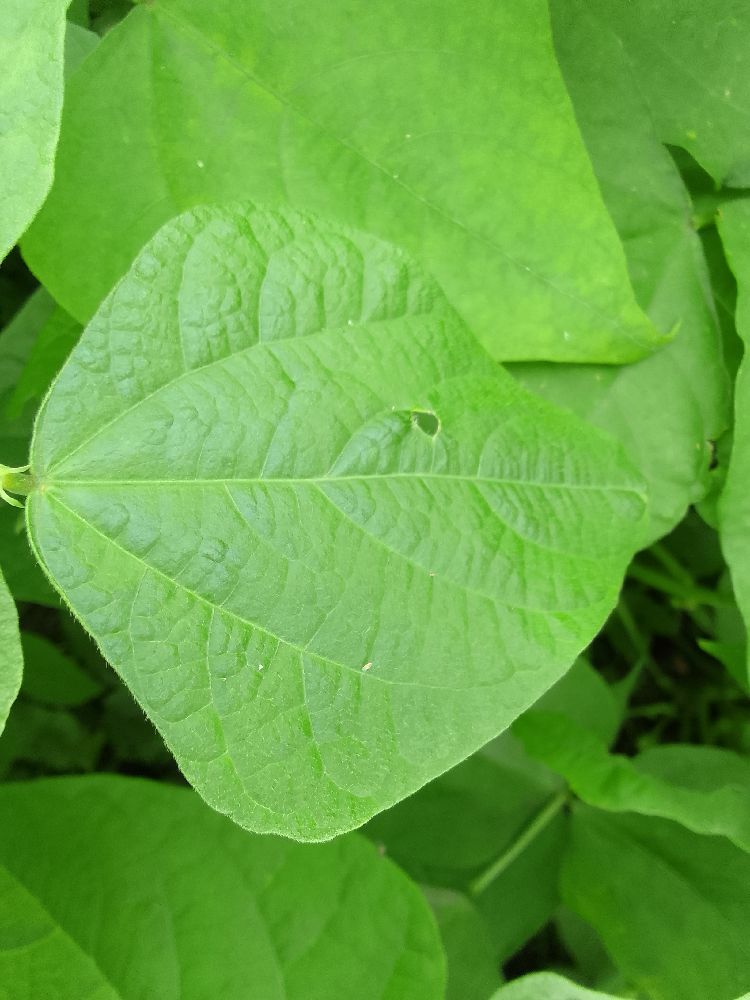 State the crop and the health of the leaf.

common bean, healthy
